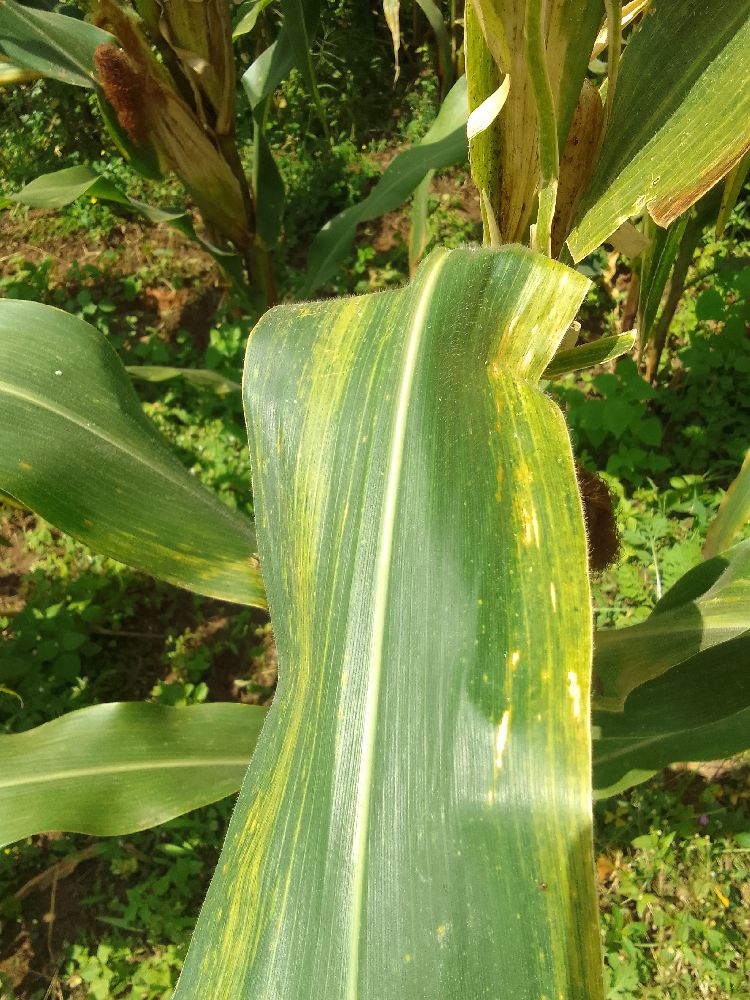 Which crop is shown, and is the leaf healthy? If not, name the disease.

maize, maize lethal necrosis
